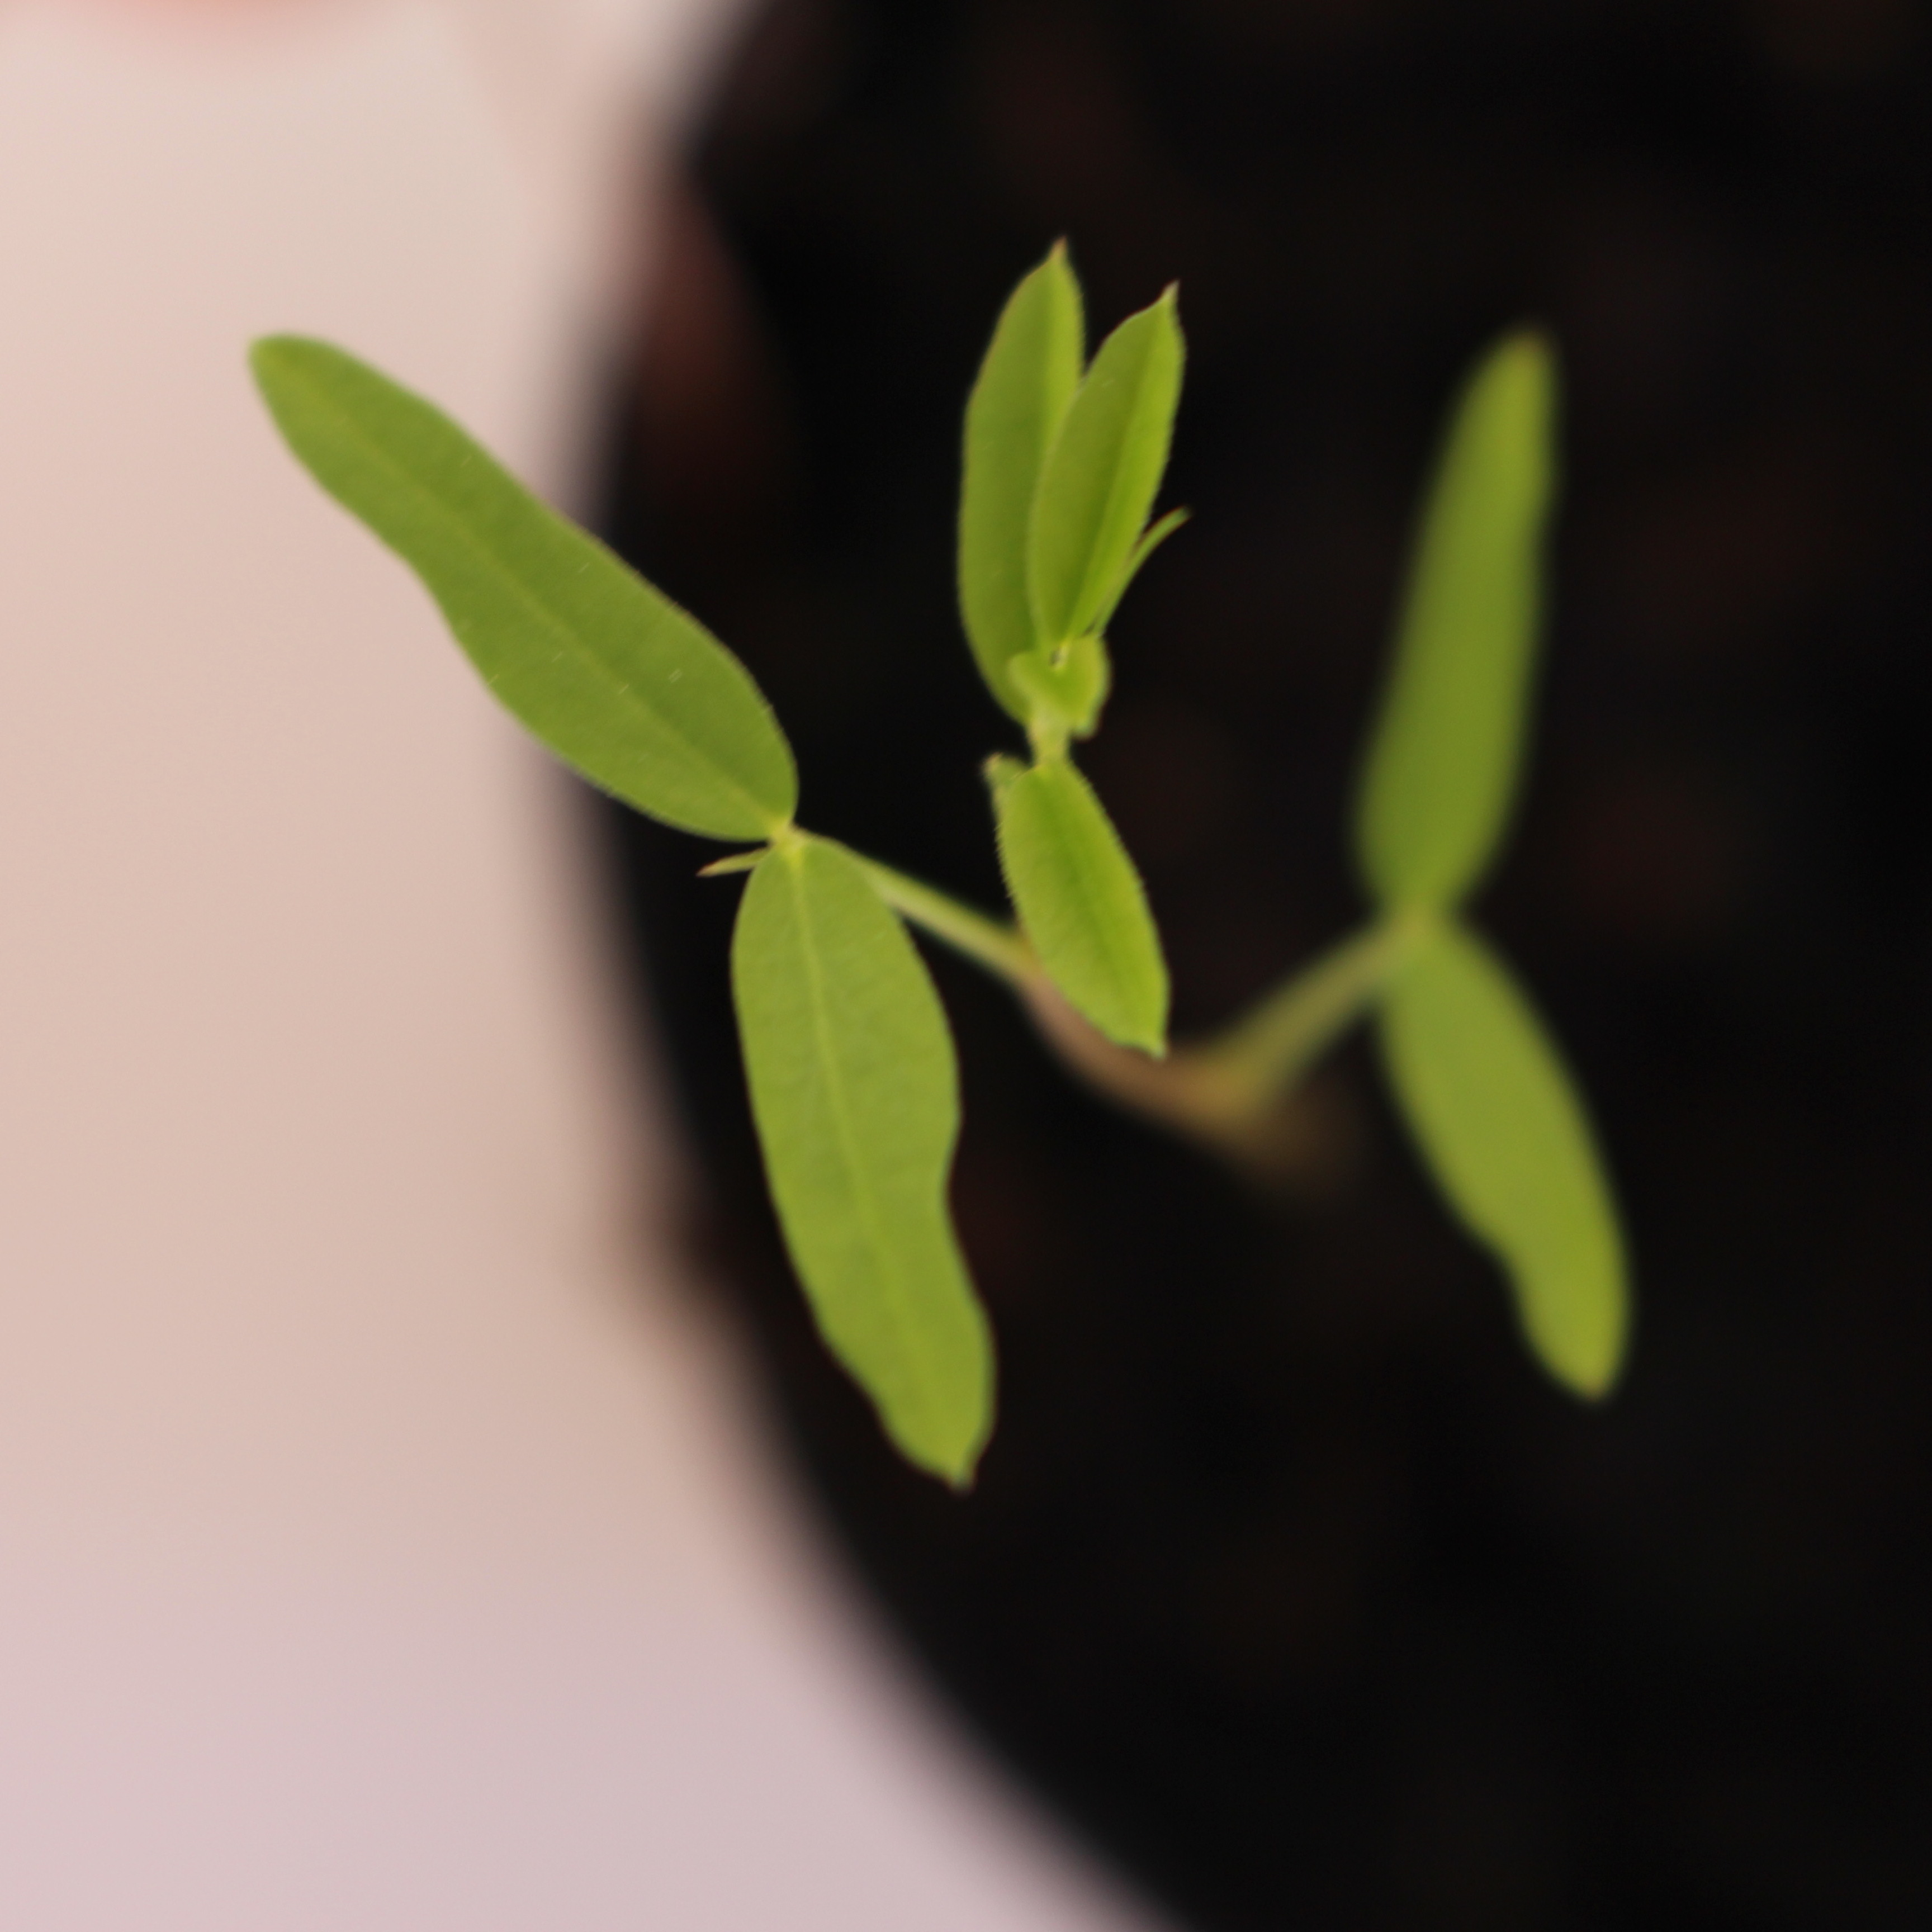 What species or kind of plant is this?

Vicia sativa
